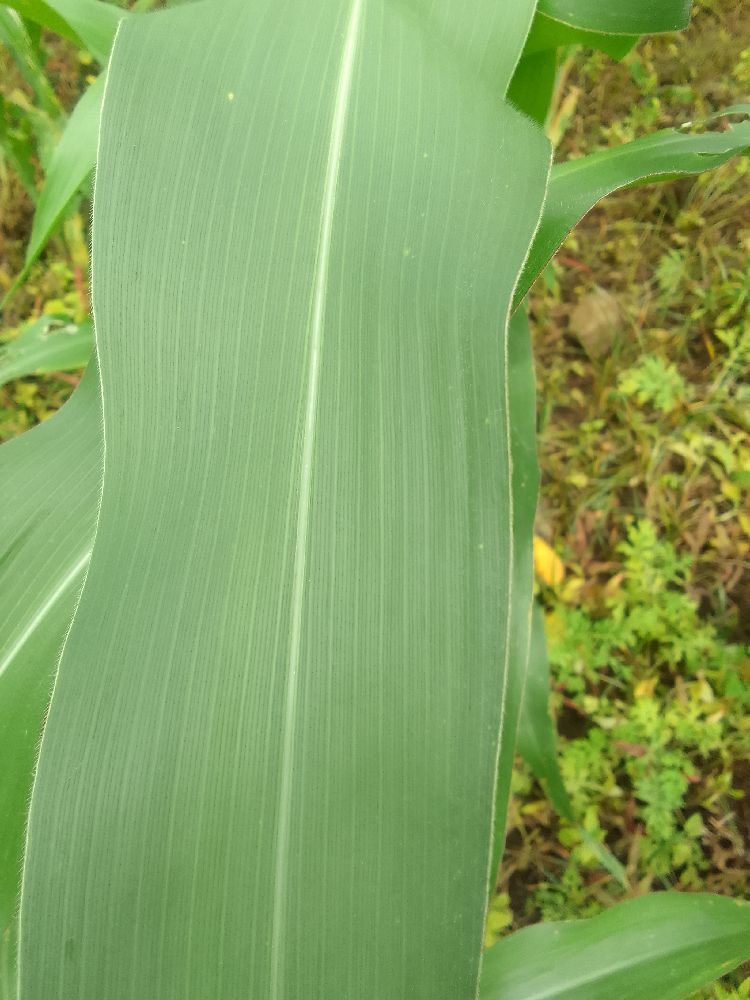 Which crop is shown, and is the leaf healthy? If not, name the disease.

maize, healthy
